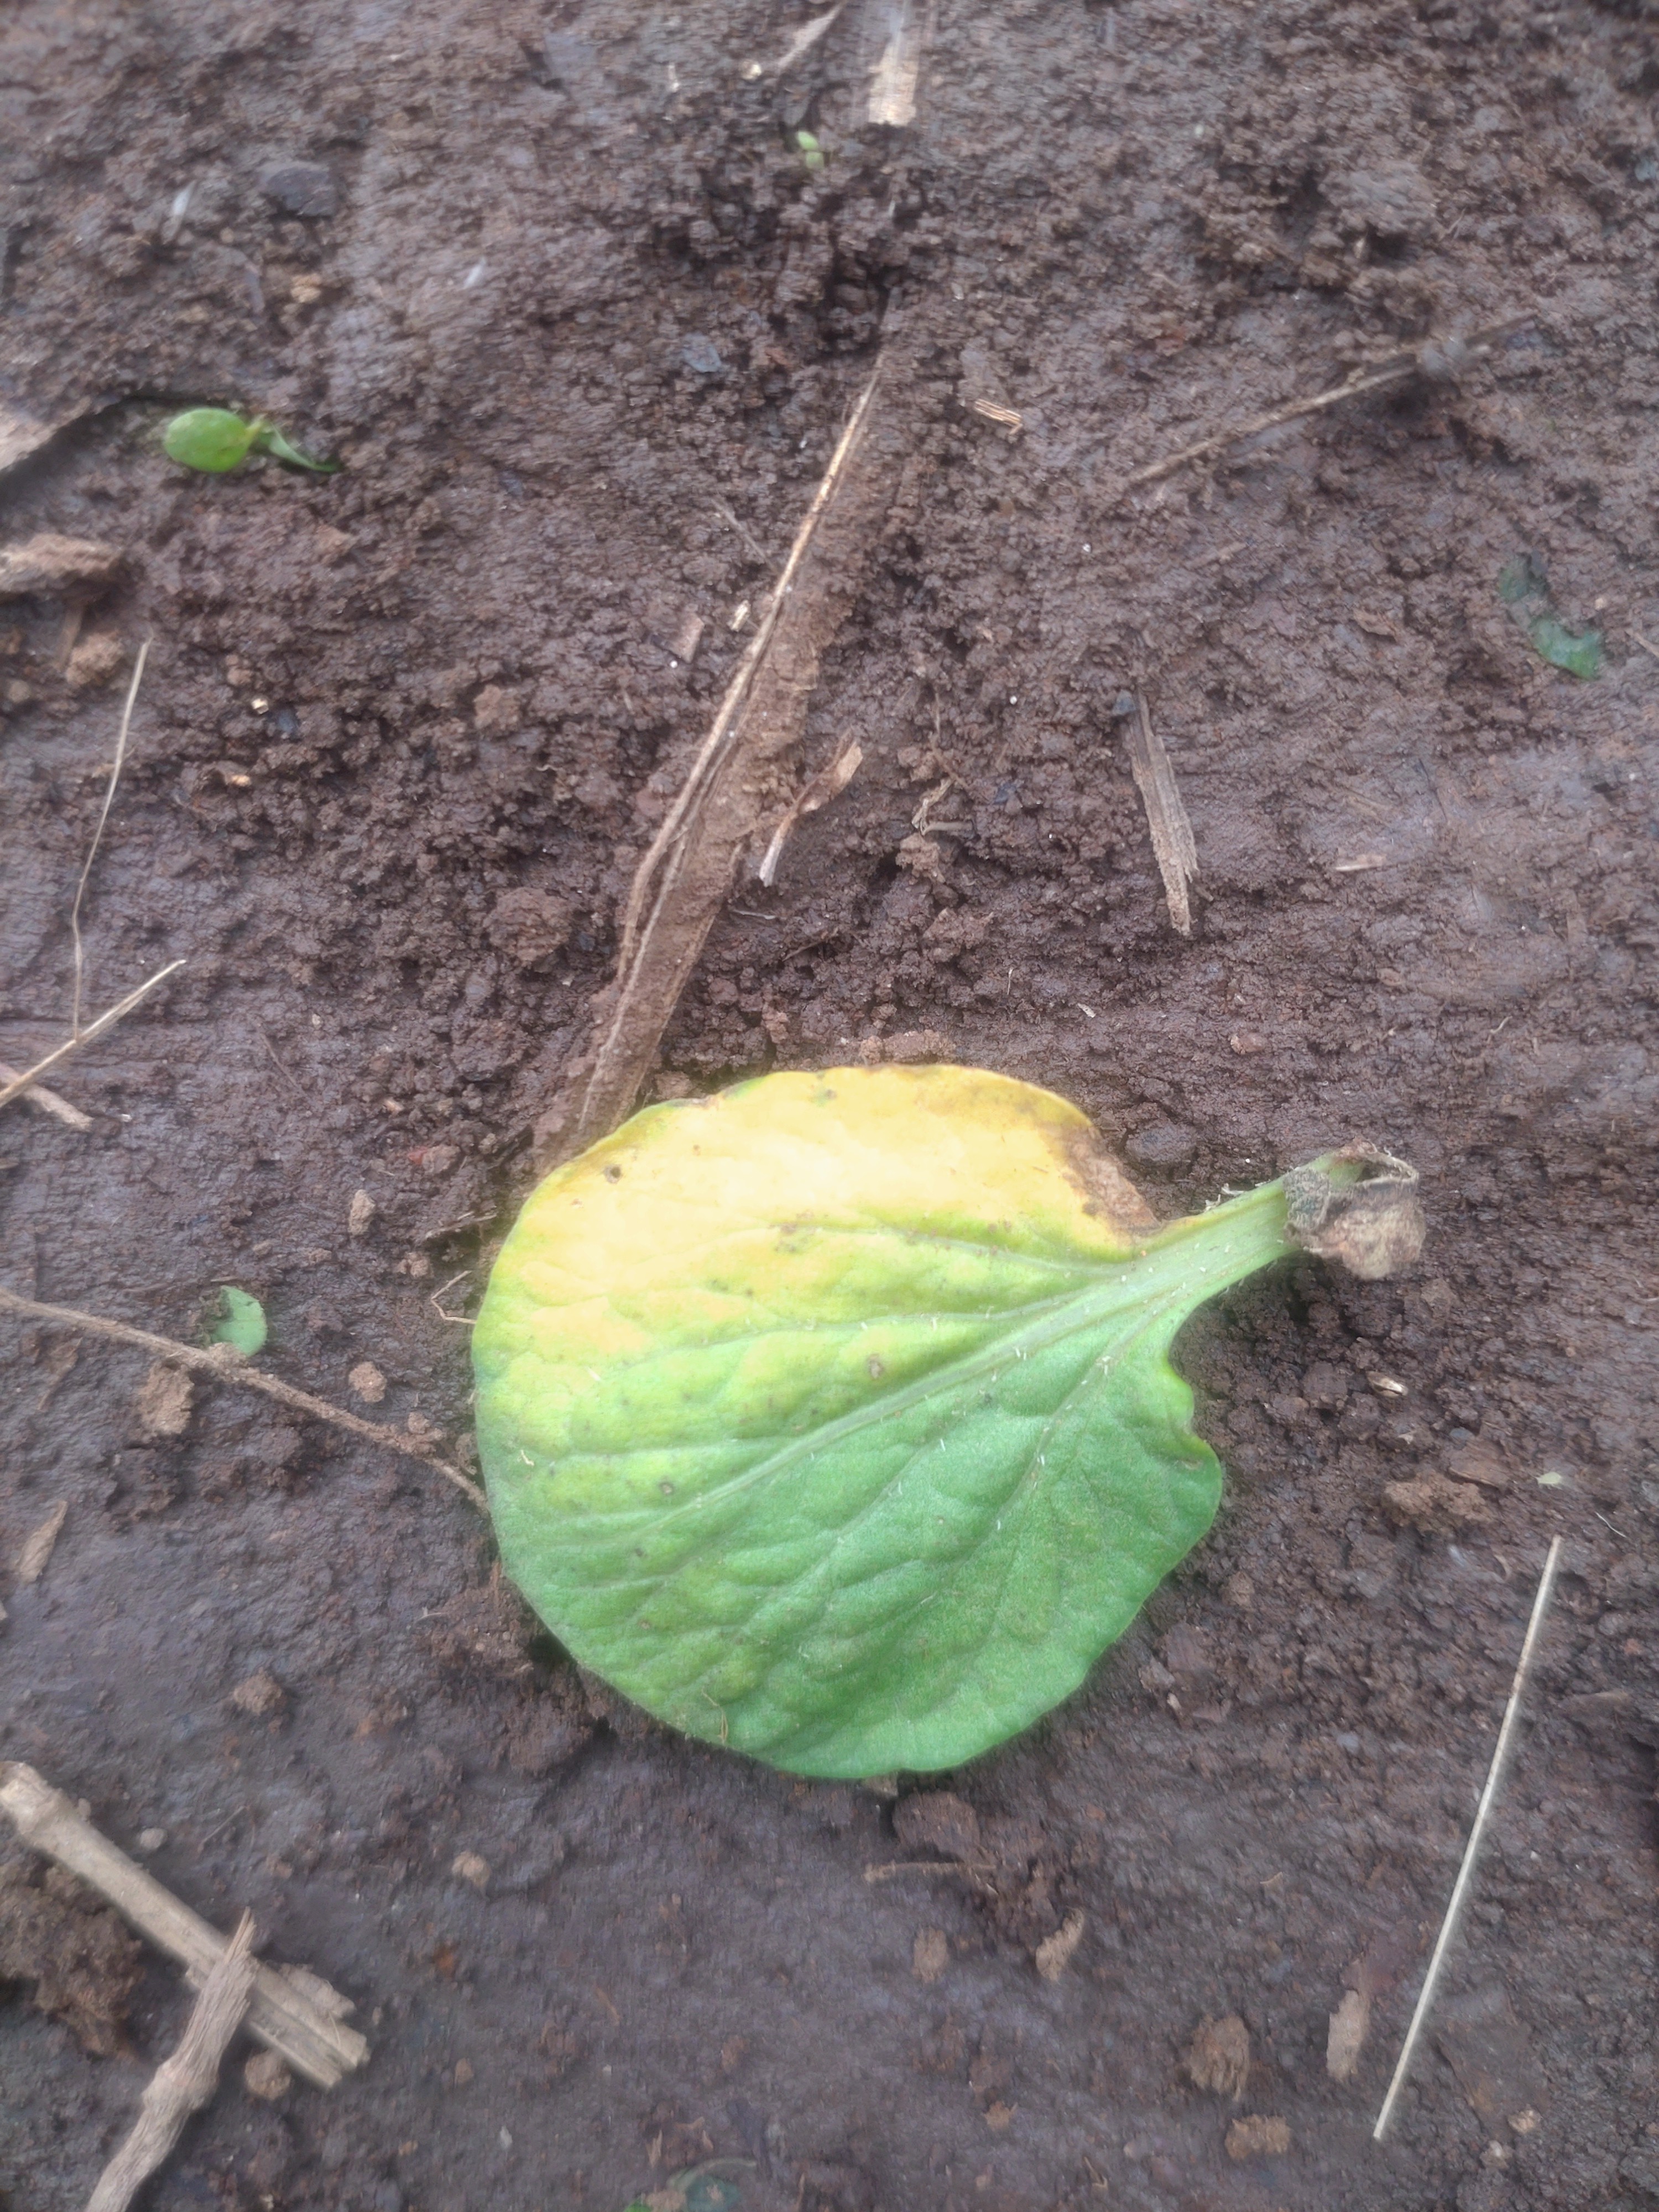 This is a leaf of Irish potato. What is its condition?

late blight
